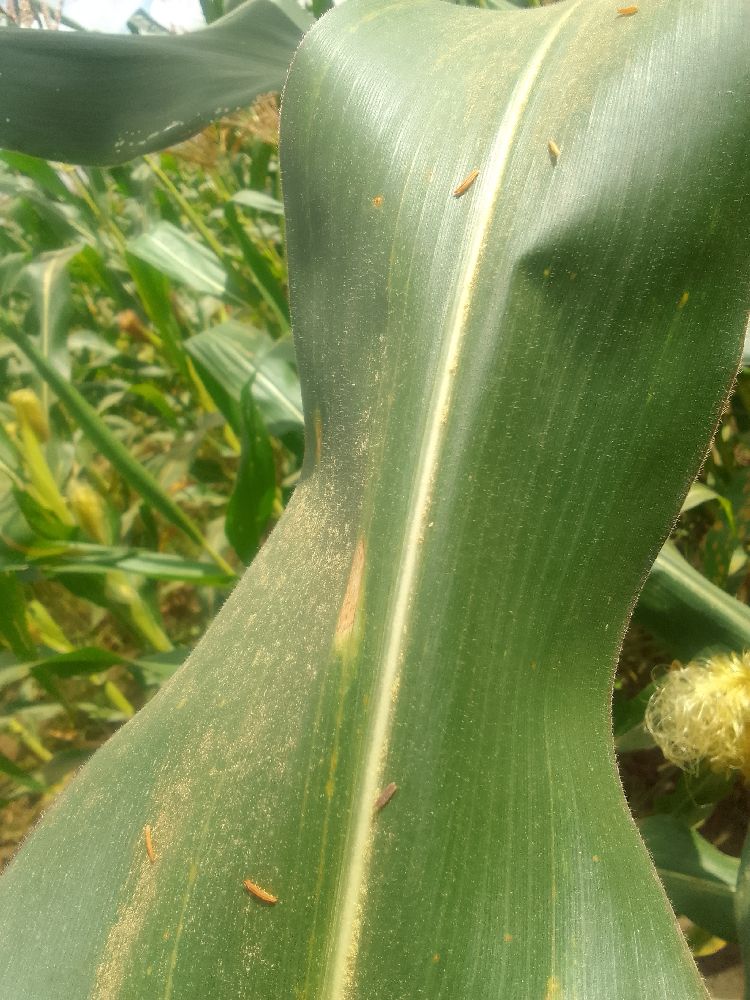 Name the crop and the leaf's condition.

maize, healthy
